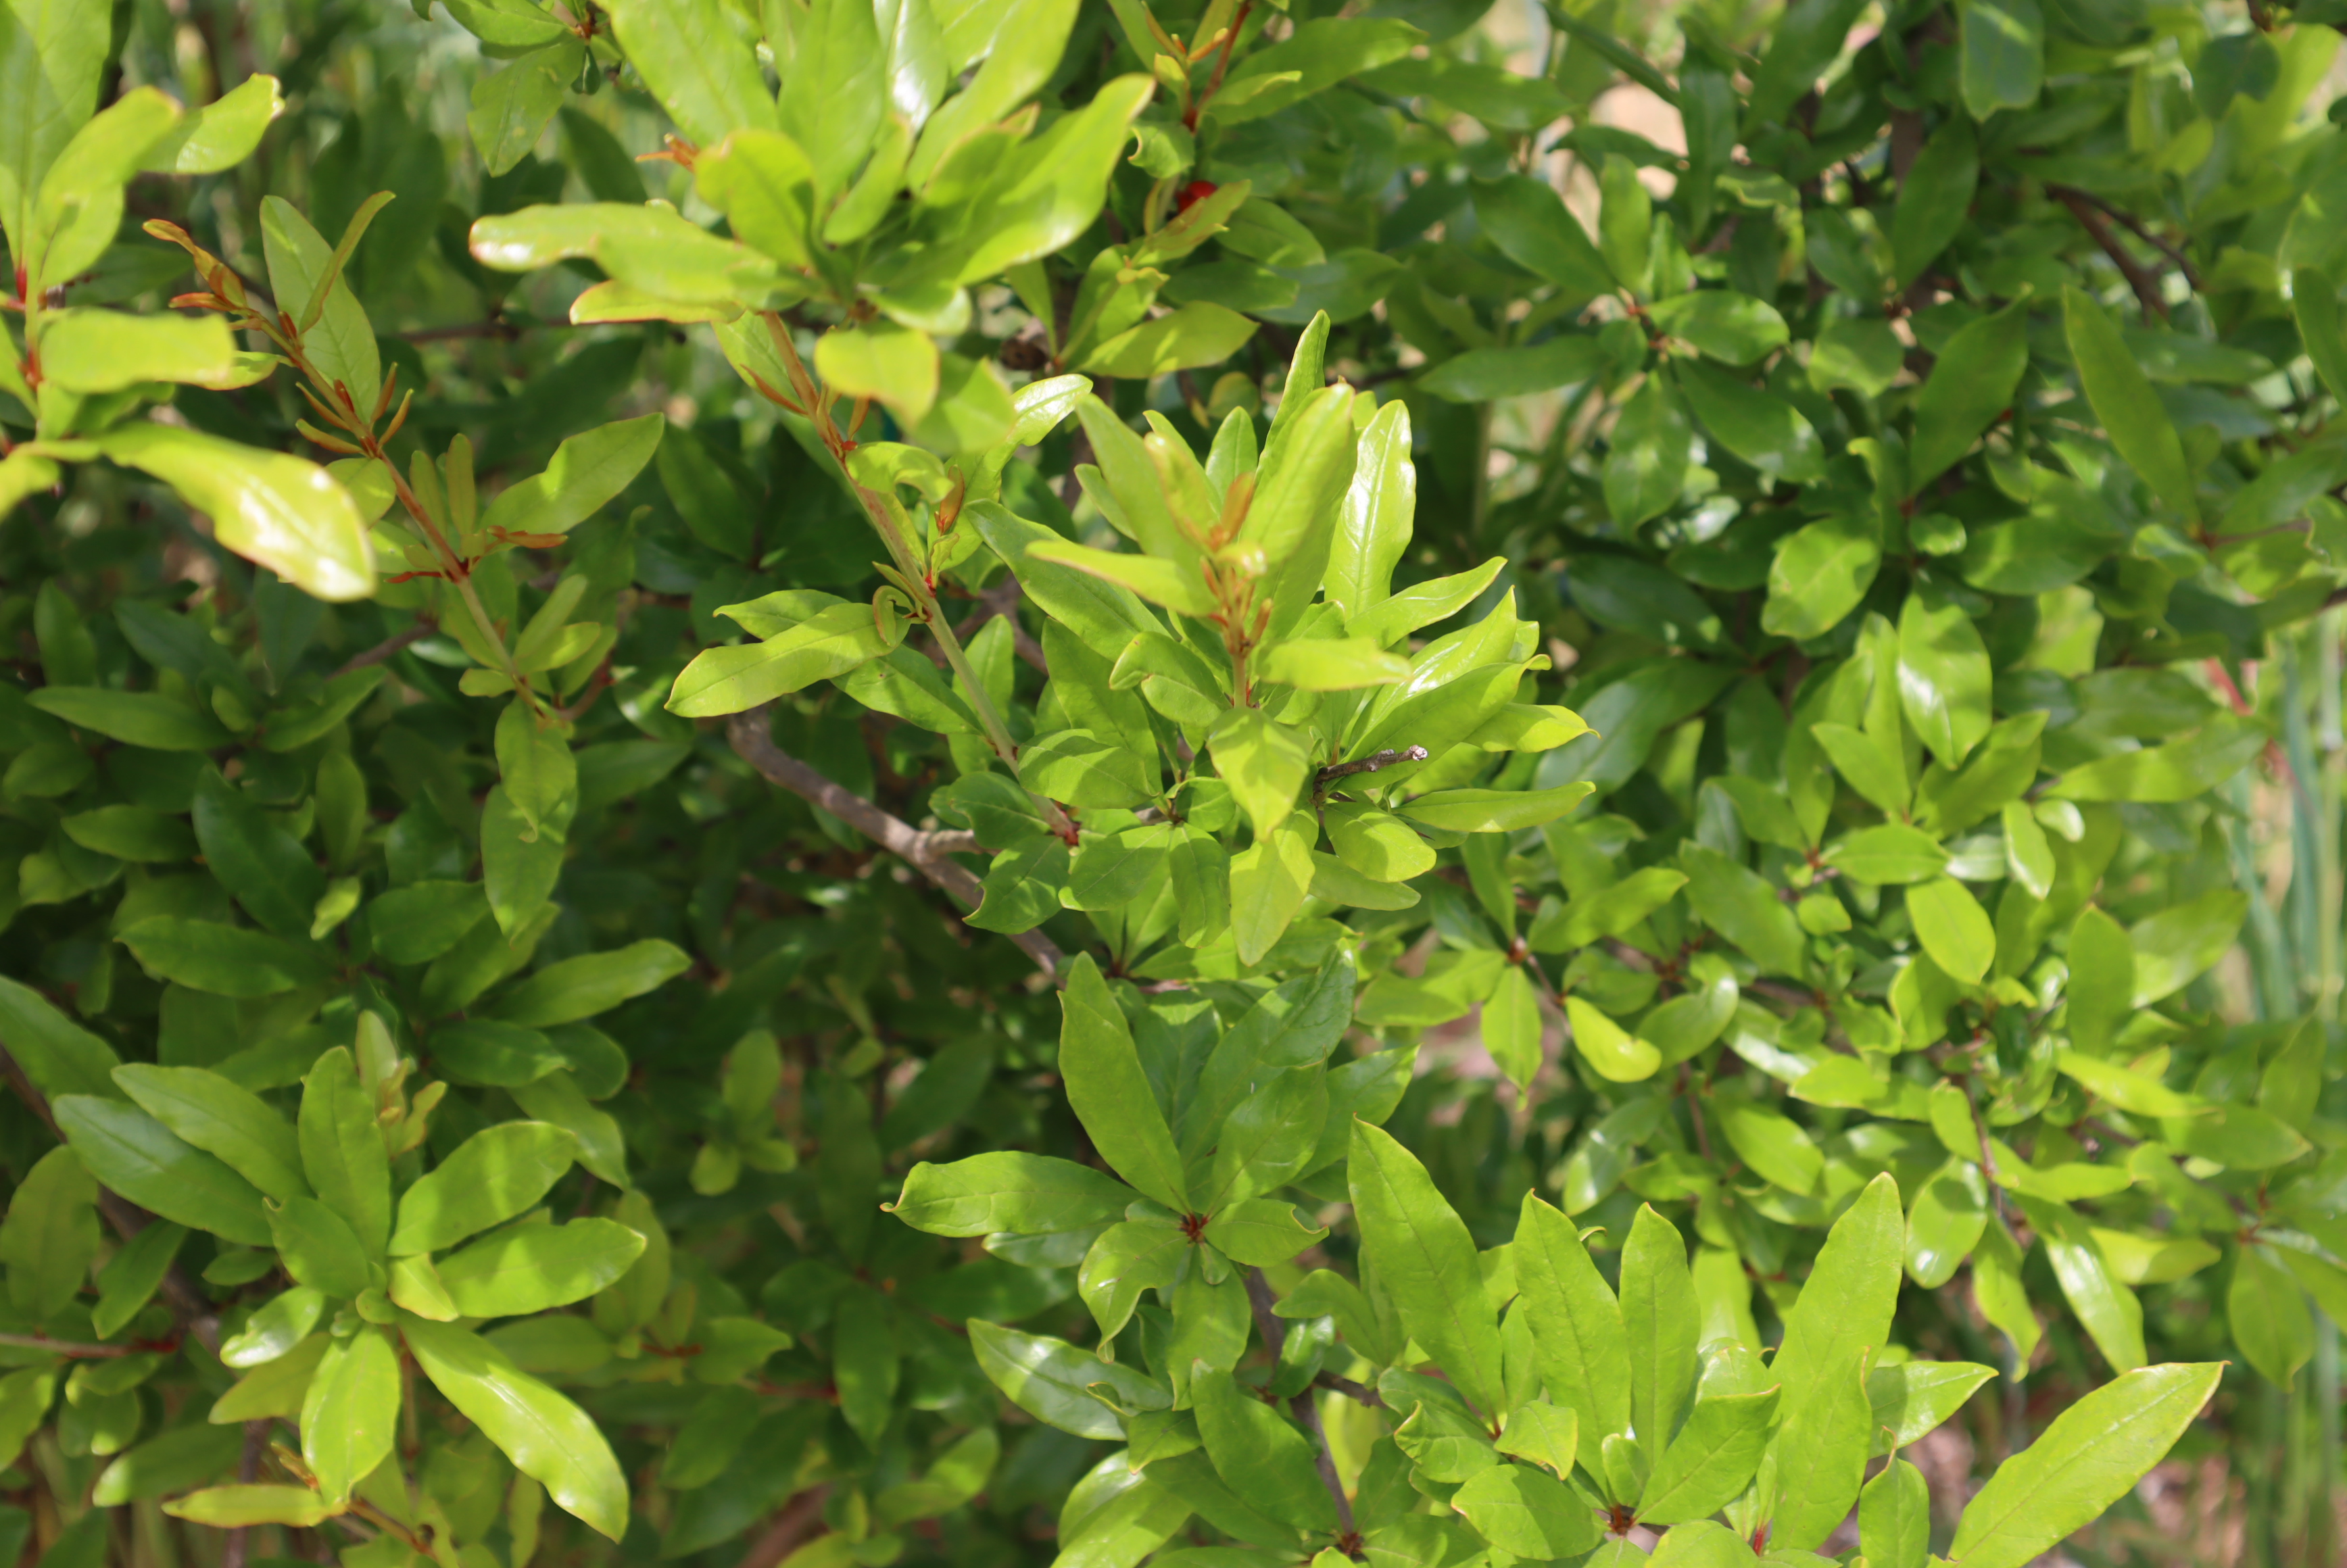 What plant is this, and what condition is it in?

pomegranate, aphids, coniella granati
